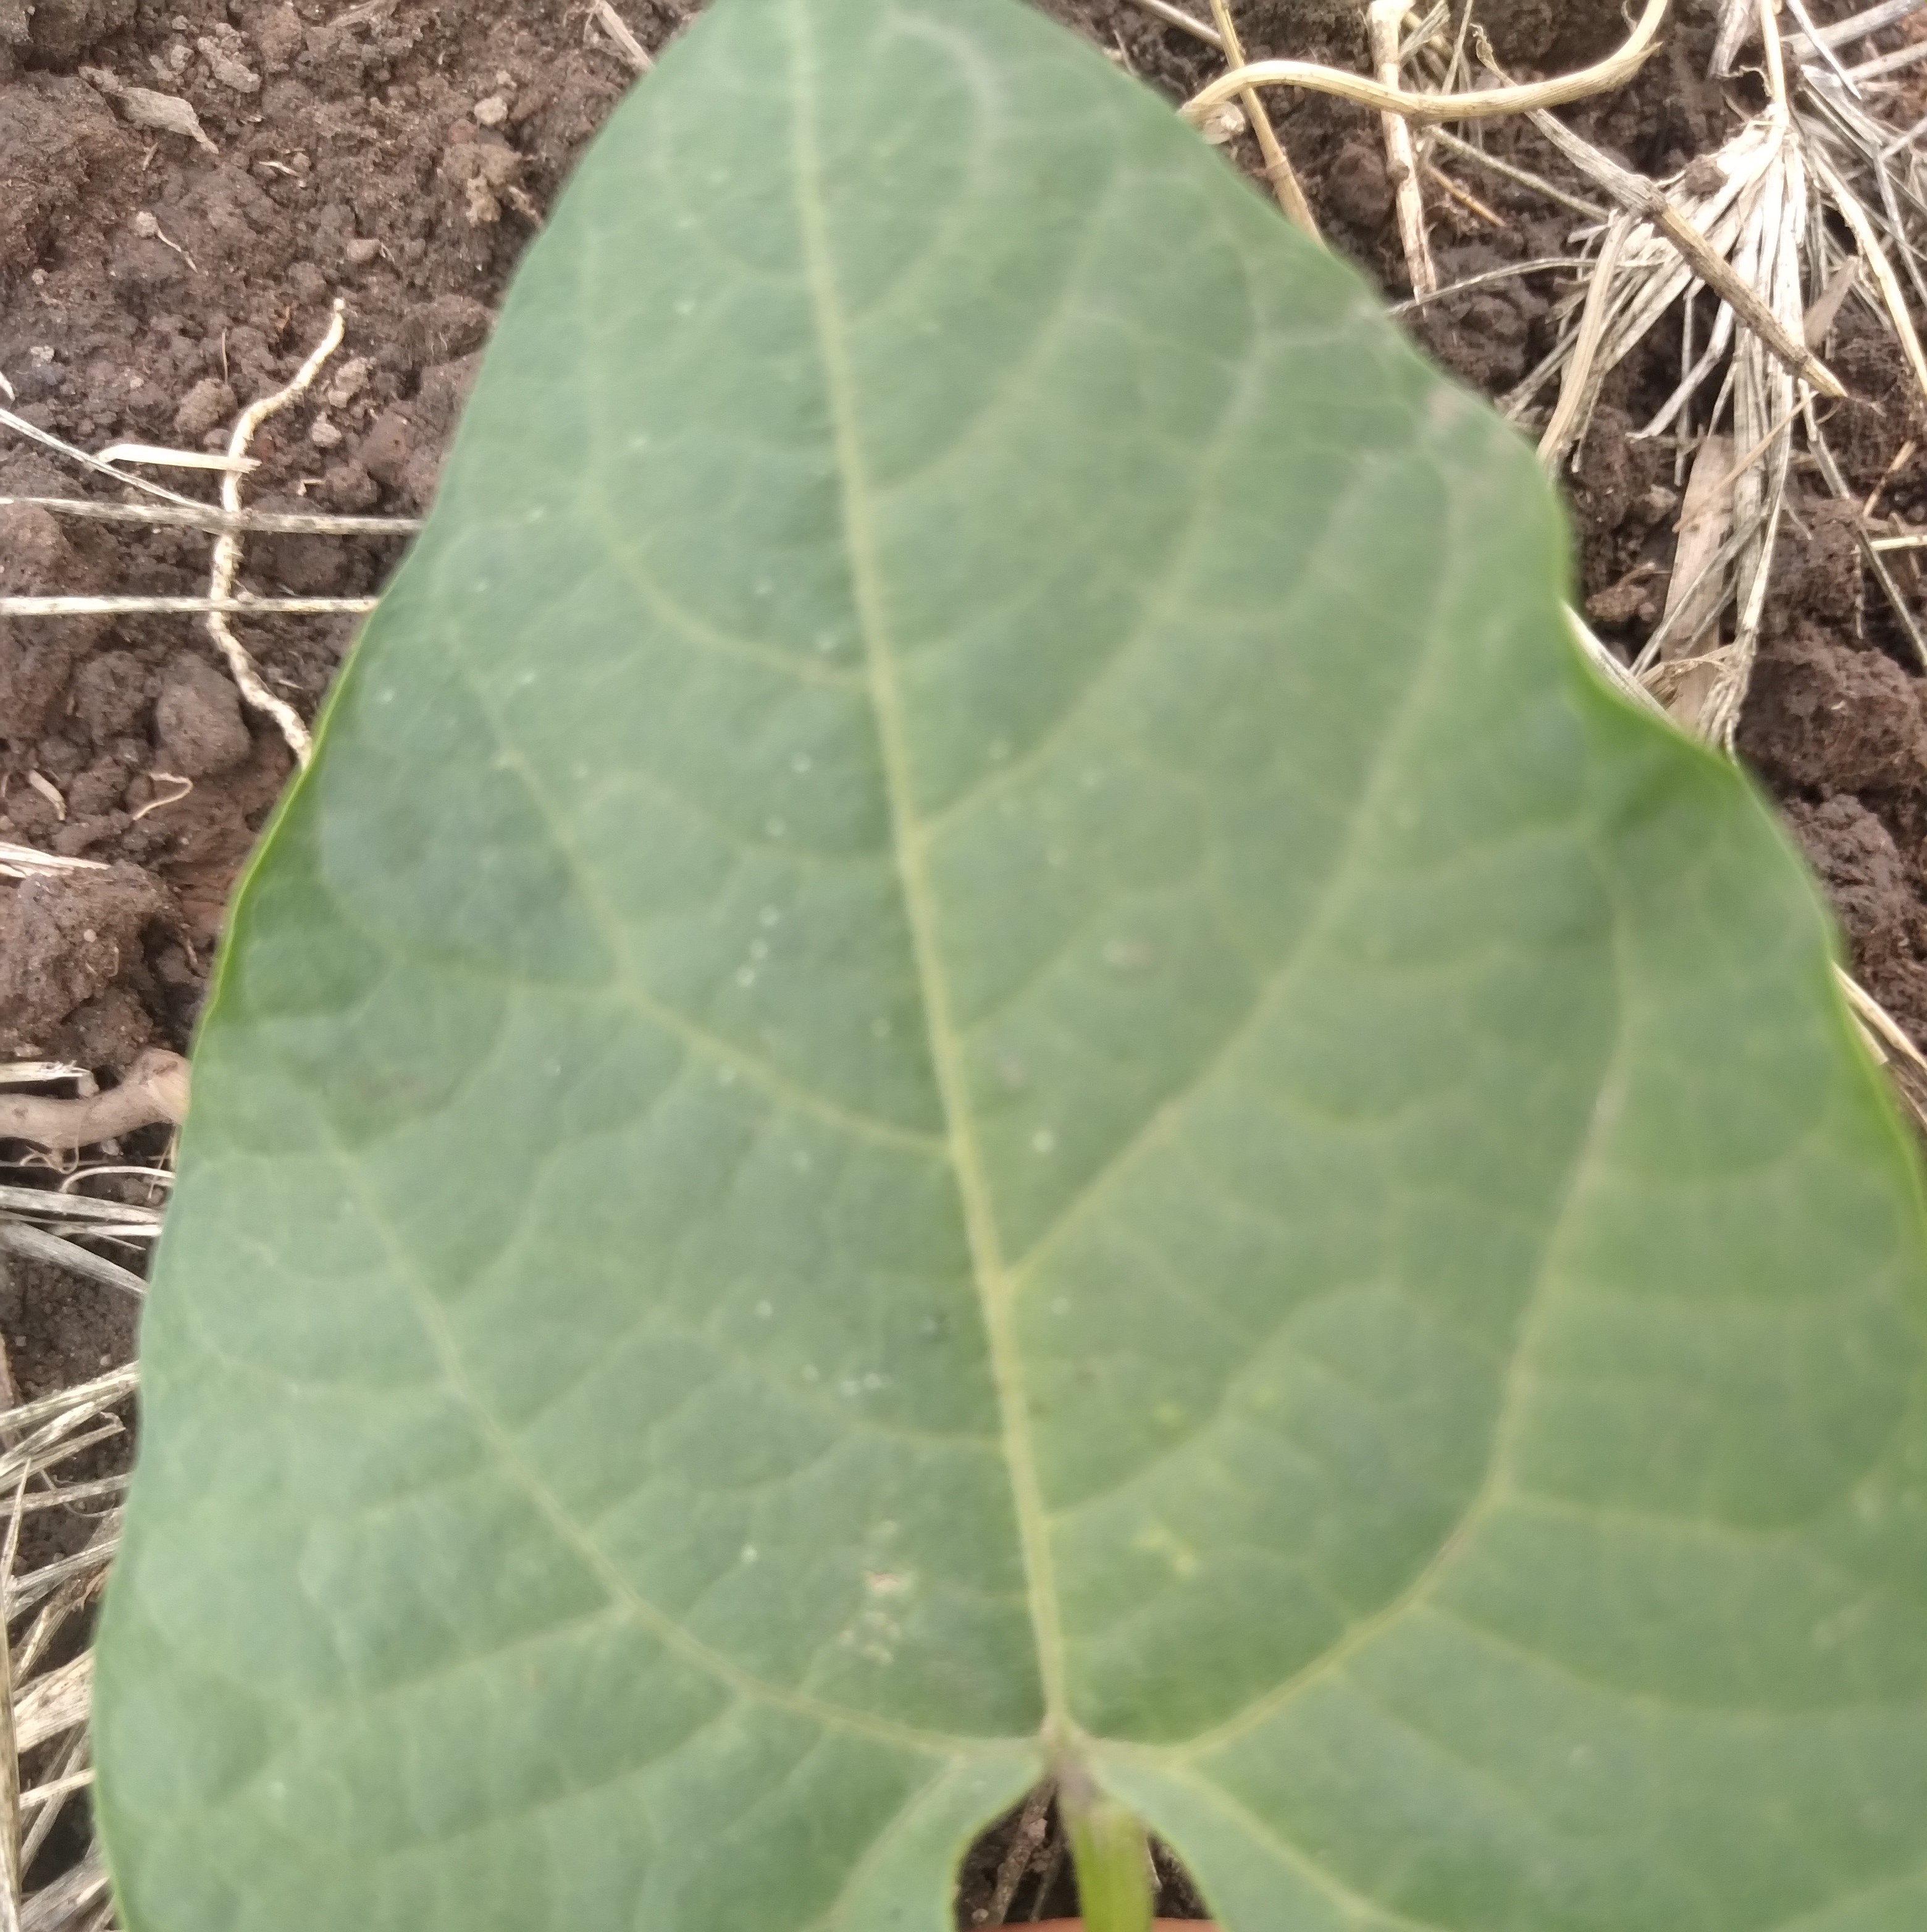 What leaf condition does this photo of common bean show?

healthy
